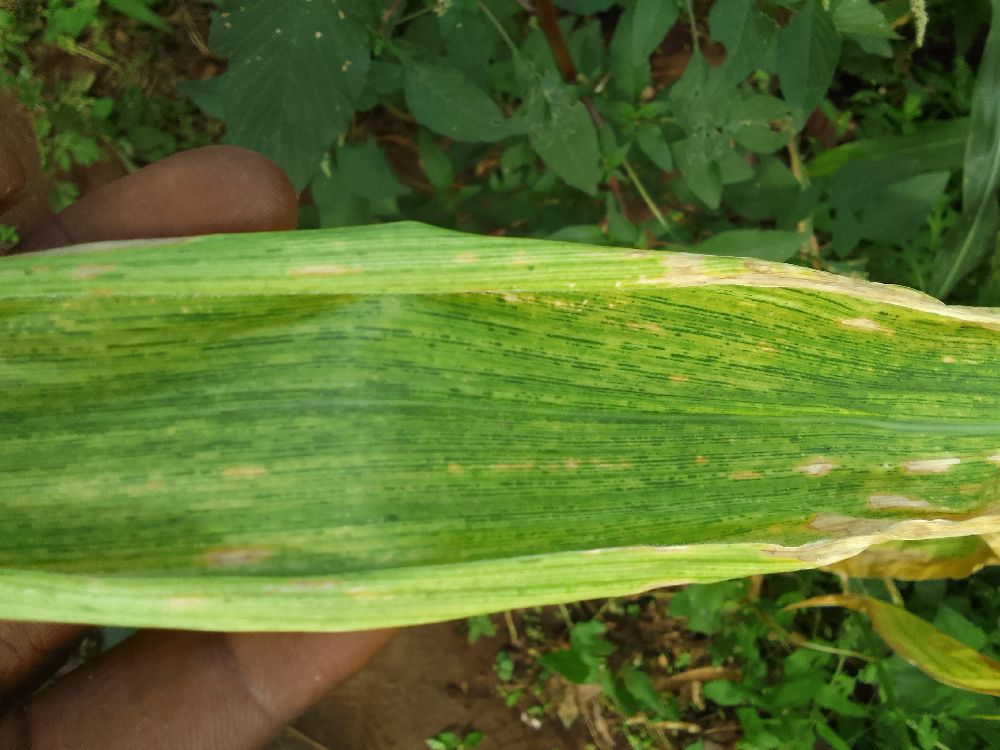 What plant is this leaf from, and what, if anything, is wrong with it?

maize, maize lethal necrosis
